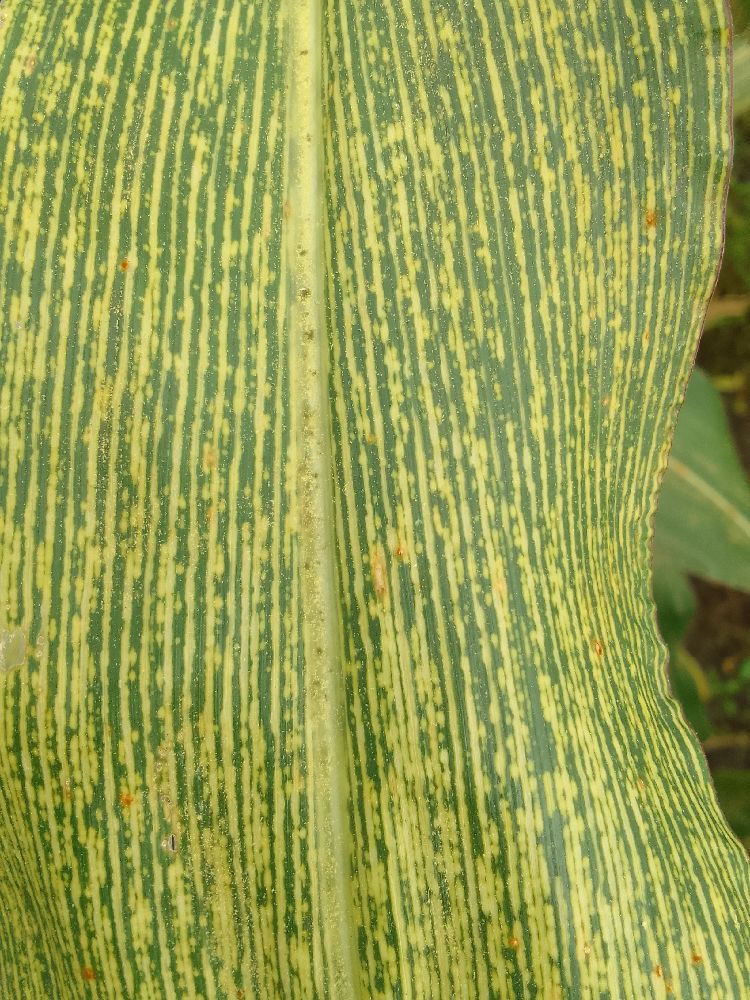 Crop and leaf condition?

maize, maize streak virus
